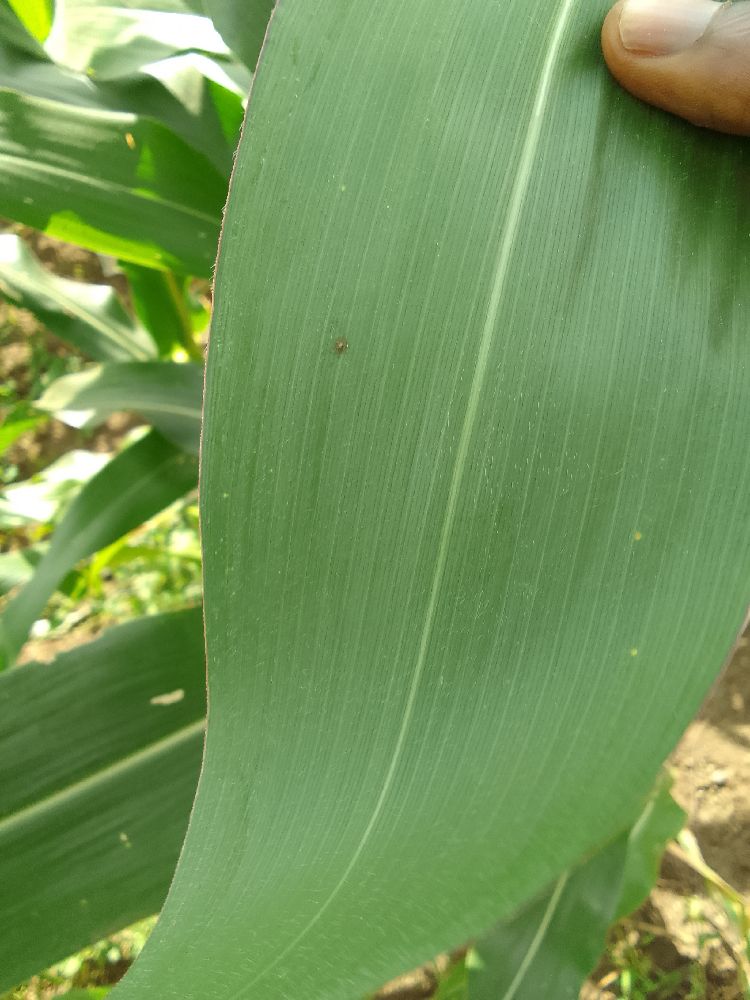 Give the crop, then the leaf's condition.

maize, healthy
